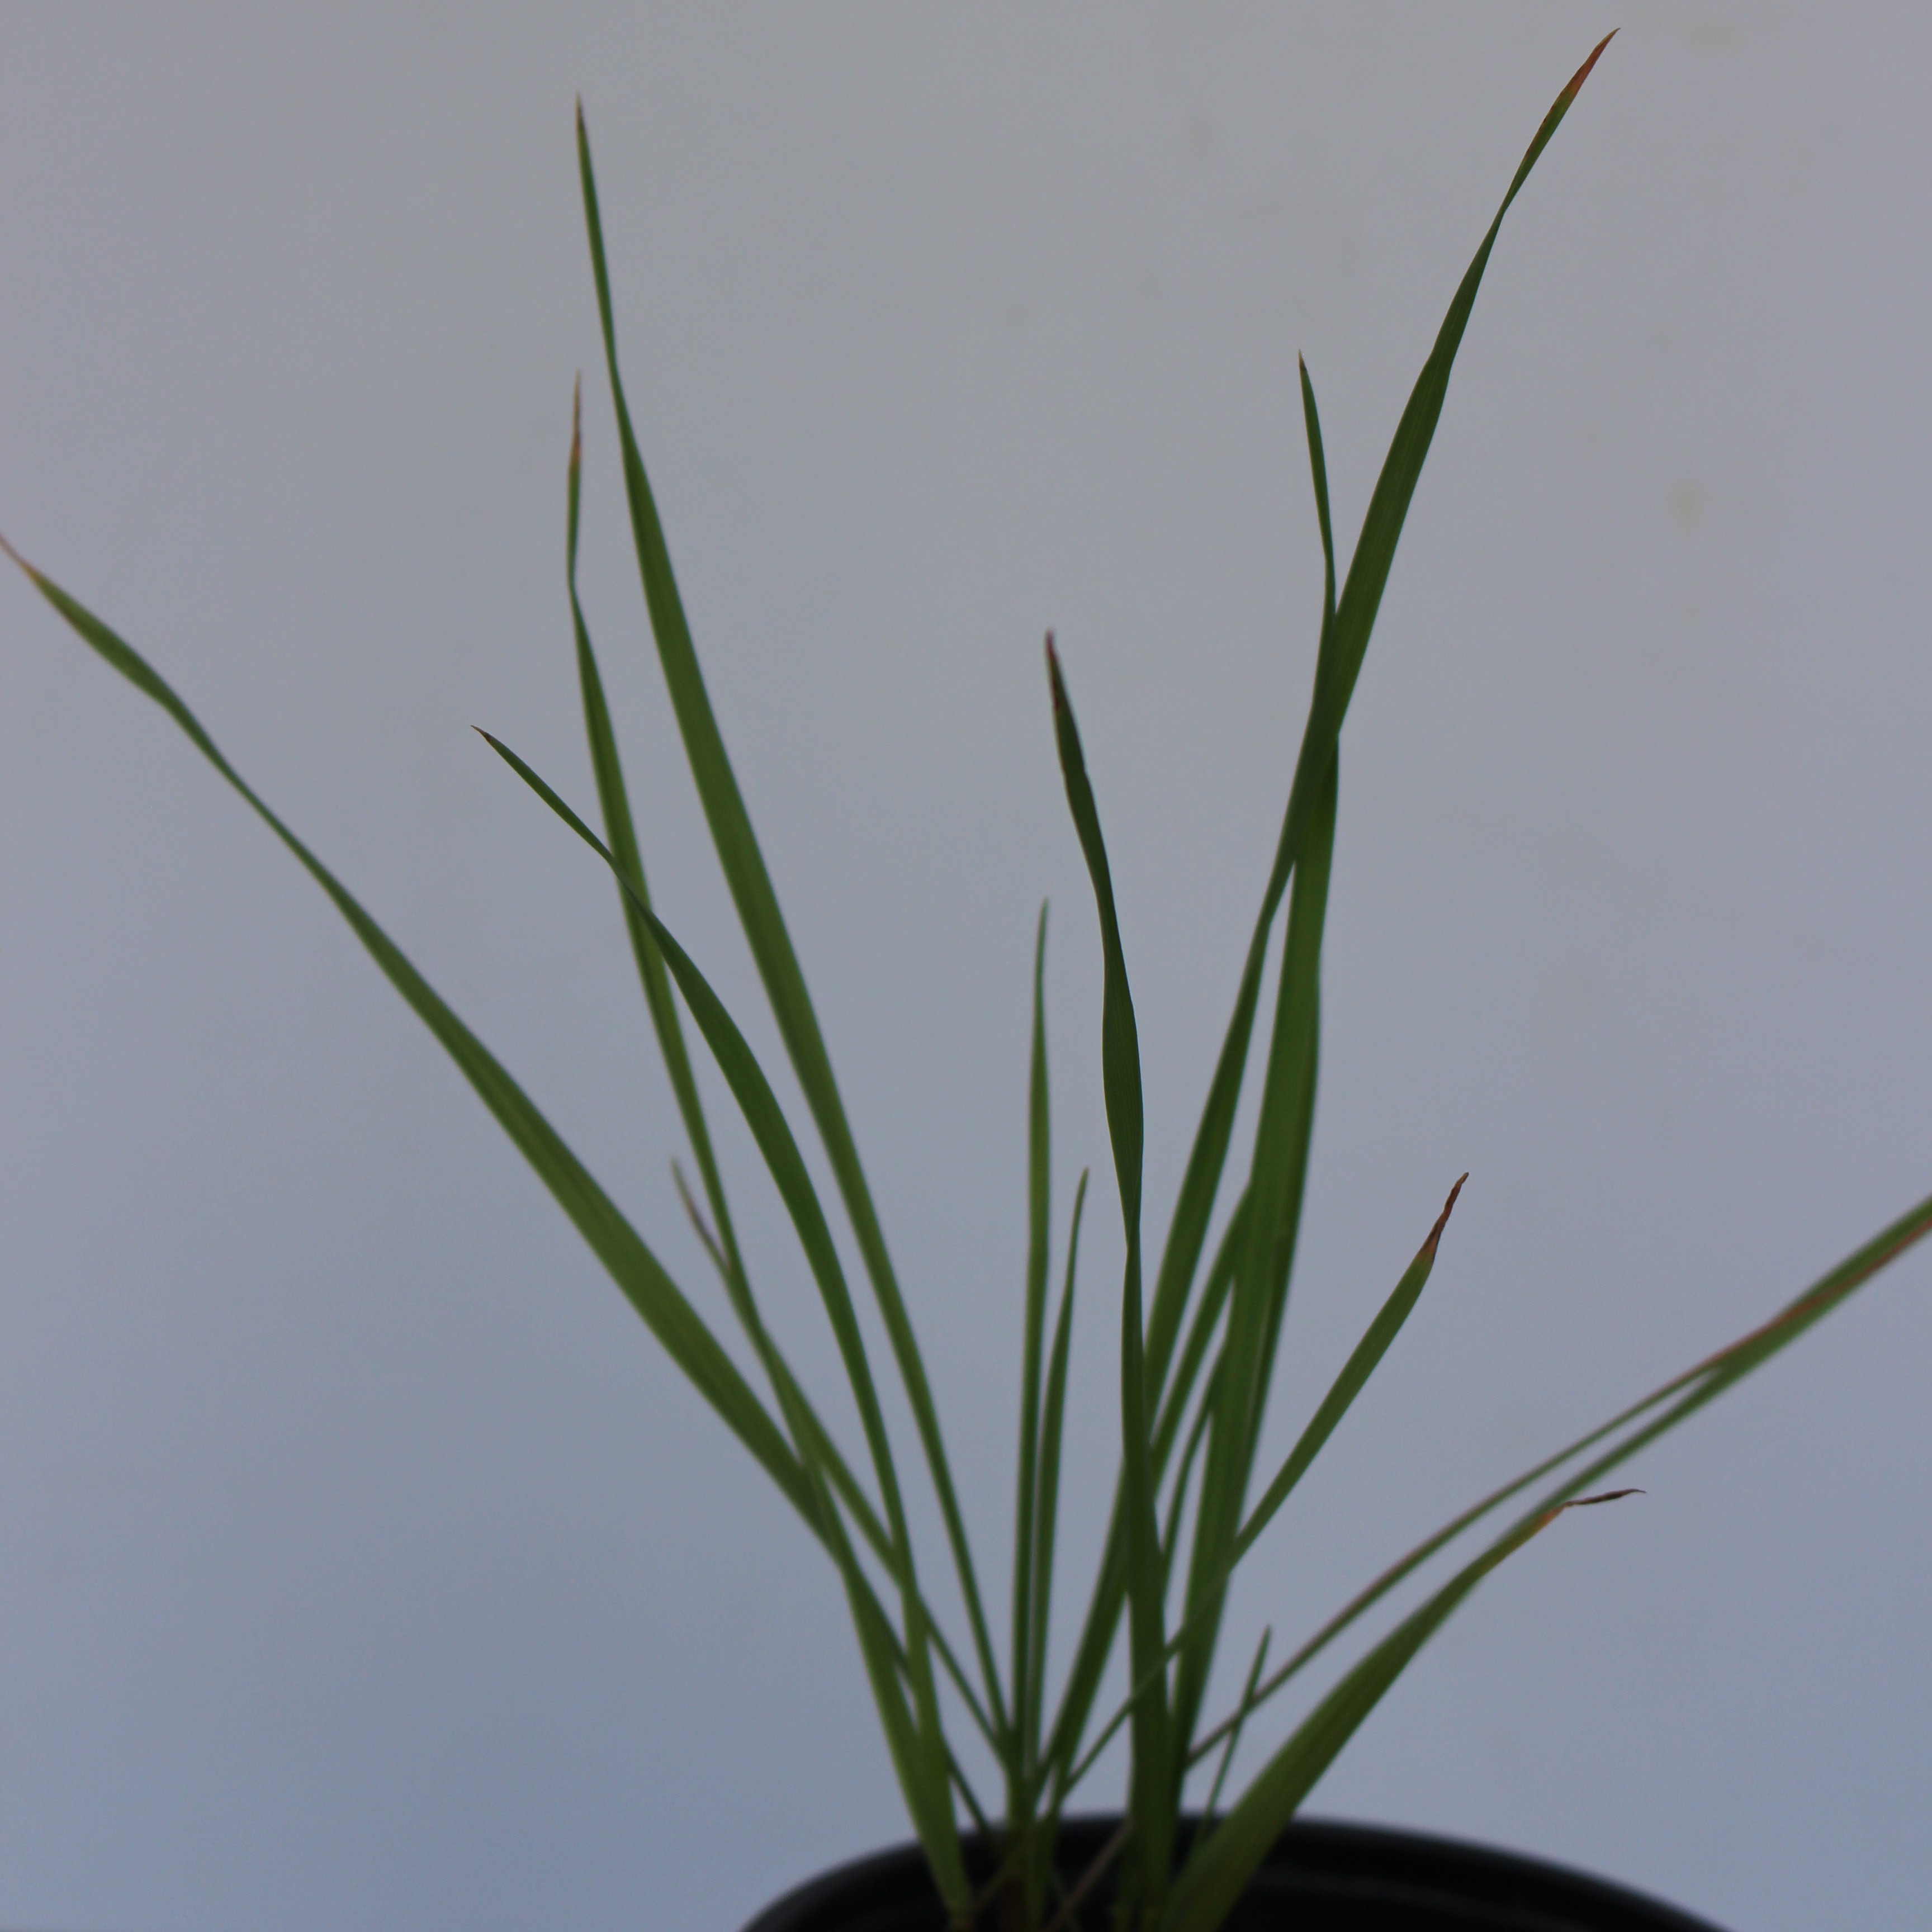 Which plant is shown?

Lolium multiflorum
